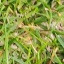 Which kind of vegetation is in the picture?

grass
